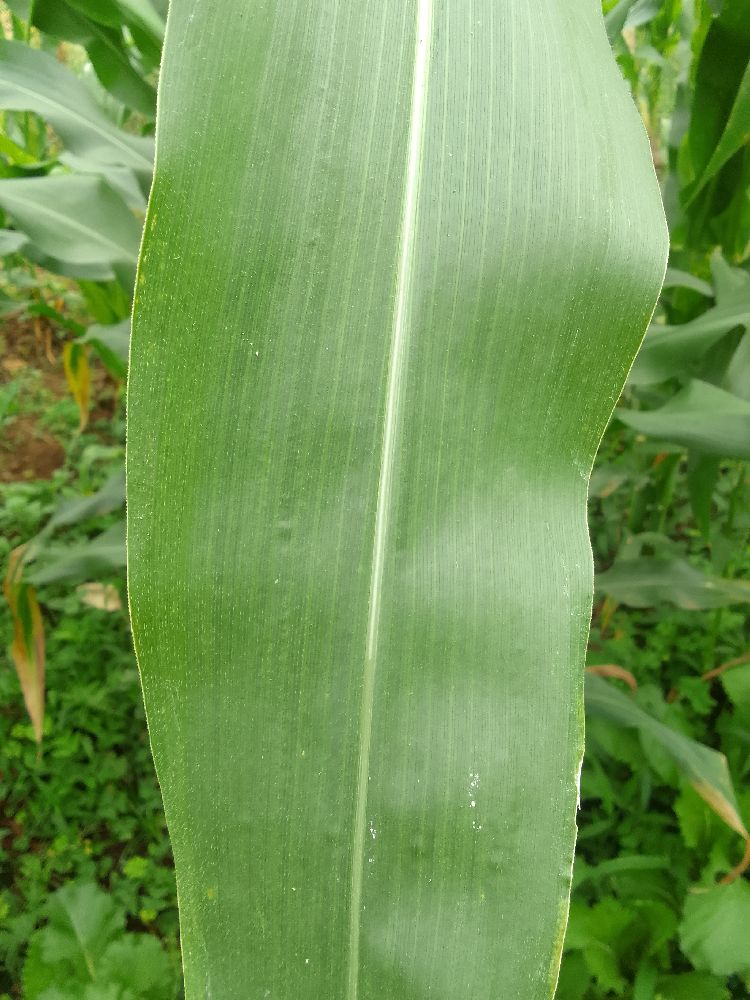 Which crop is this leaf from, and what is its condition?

maize, healthy
